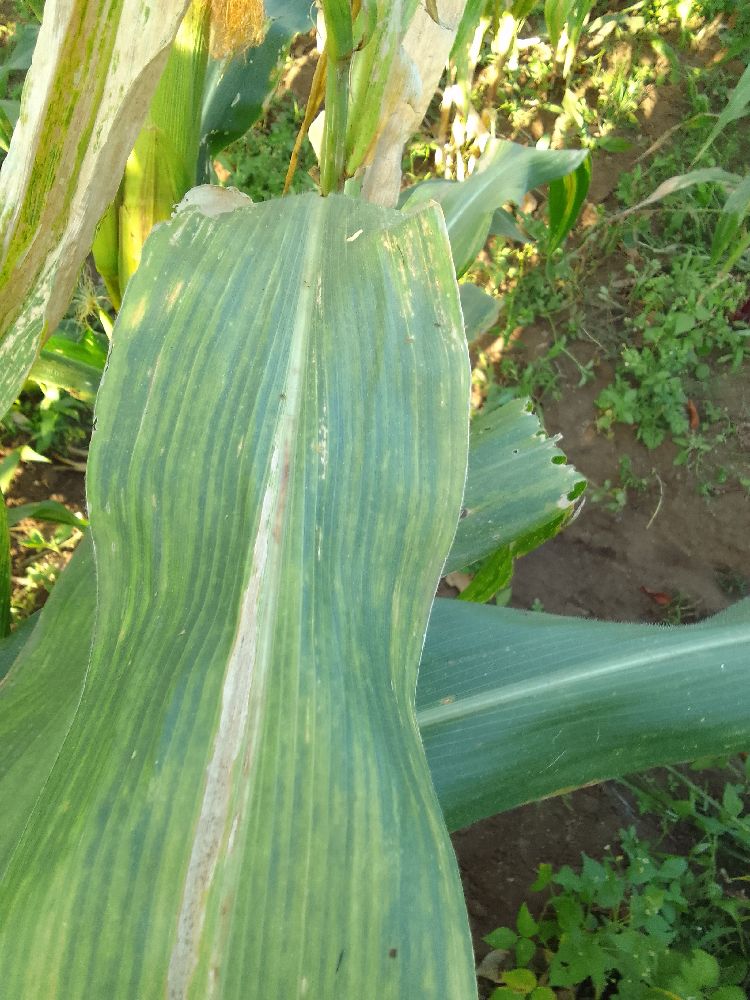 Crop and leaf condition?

maize, maize lethal necrosis
